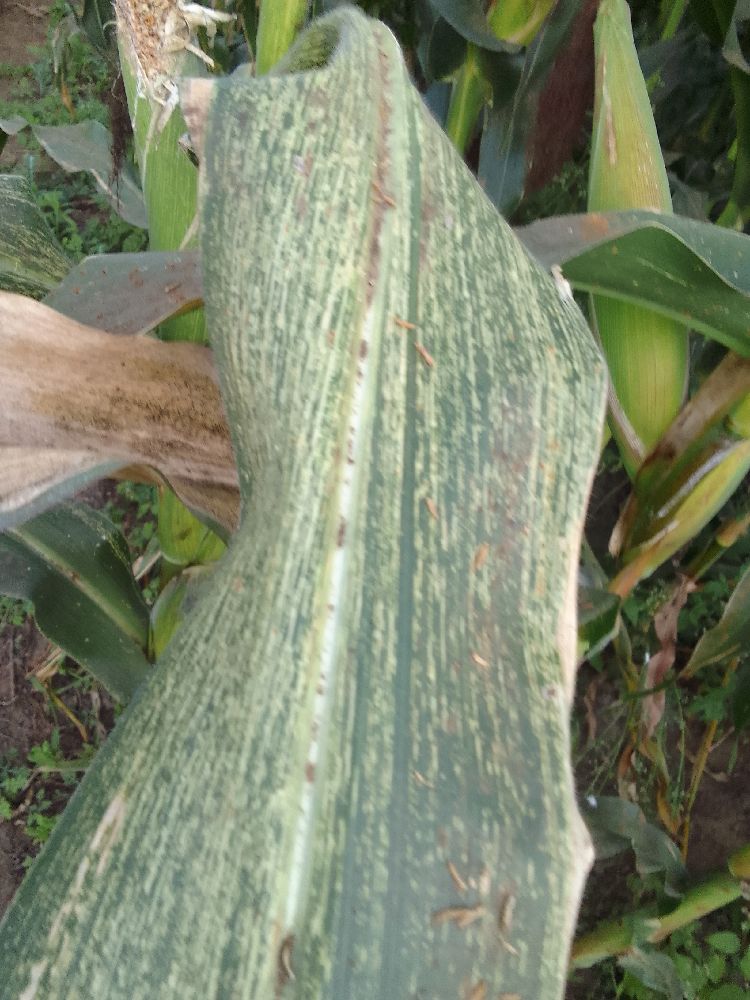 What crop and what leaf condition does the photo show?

maize, maize streak virus
